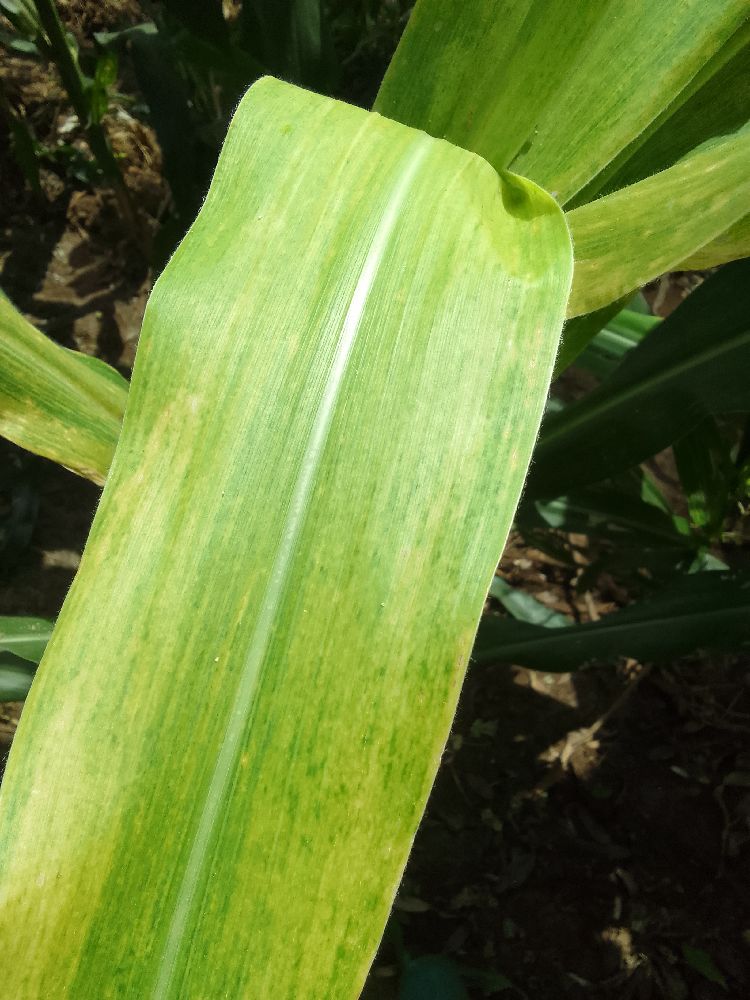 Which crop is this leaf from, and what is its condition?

maize, maize lethal necrosis
